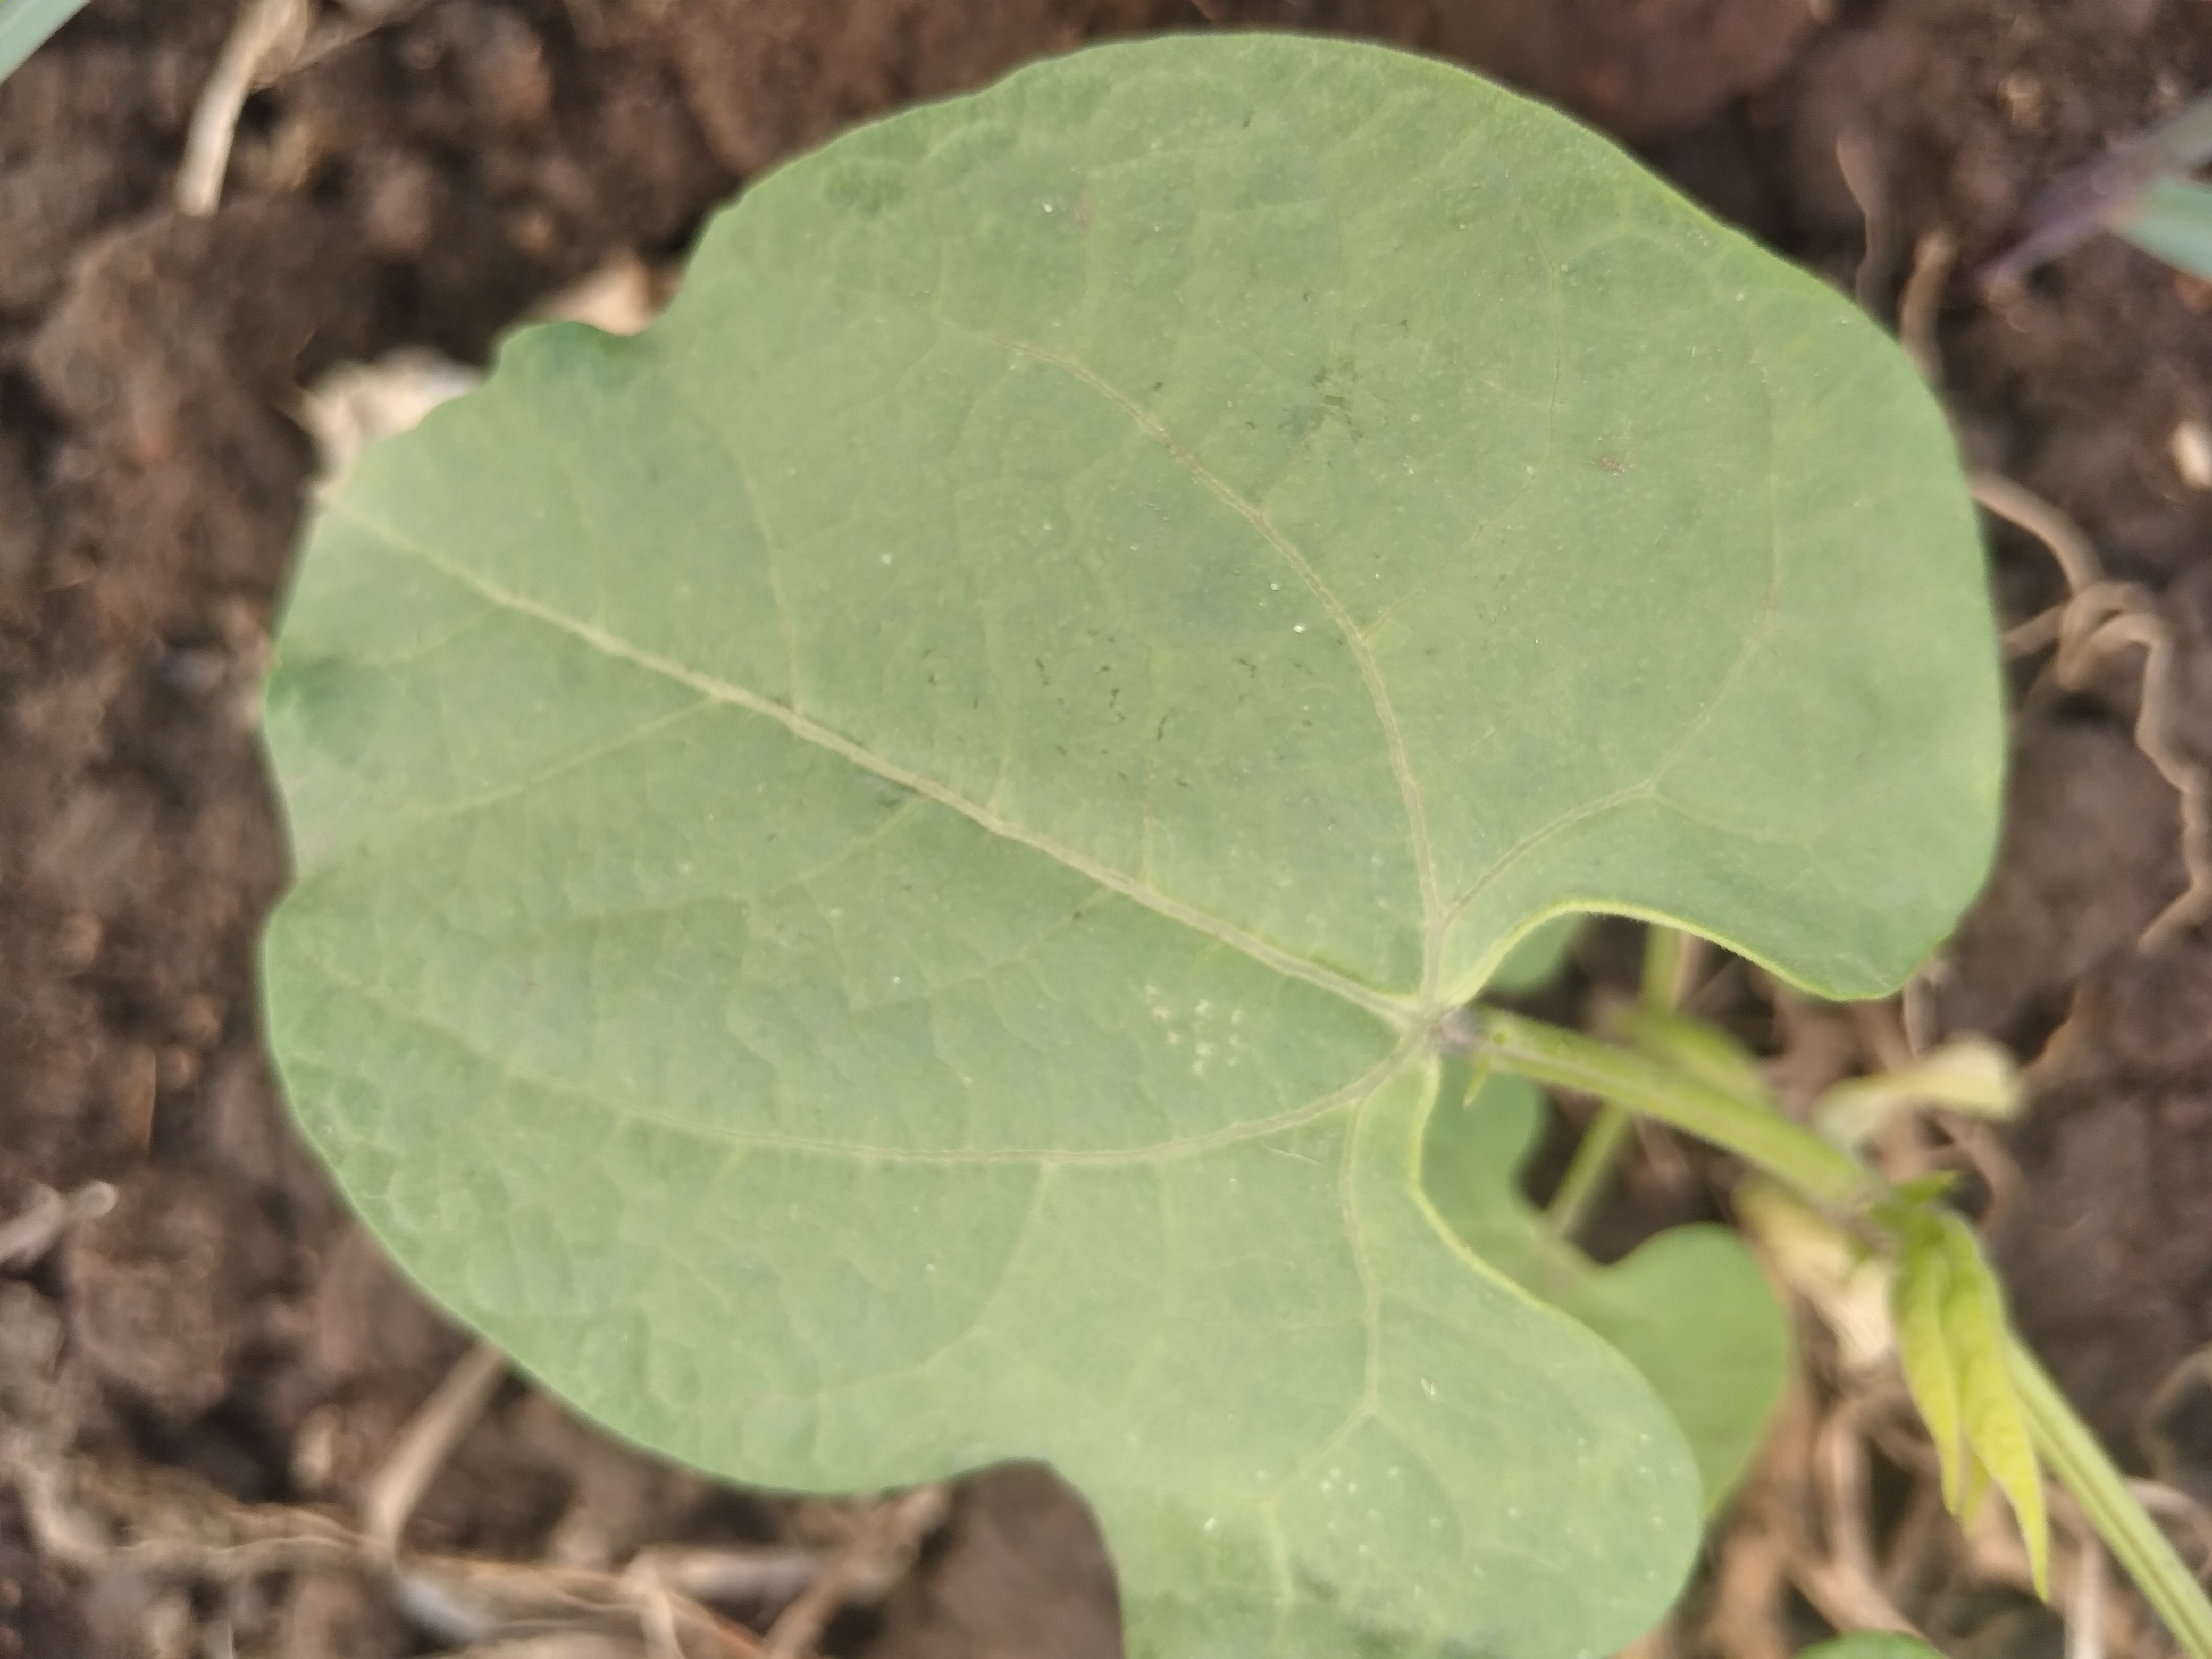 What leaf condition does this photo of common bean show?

healthy
